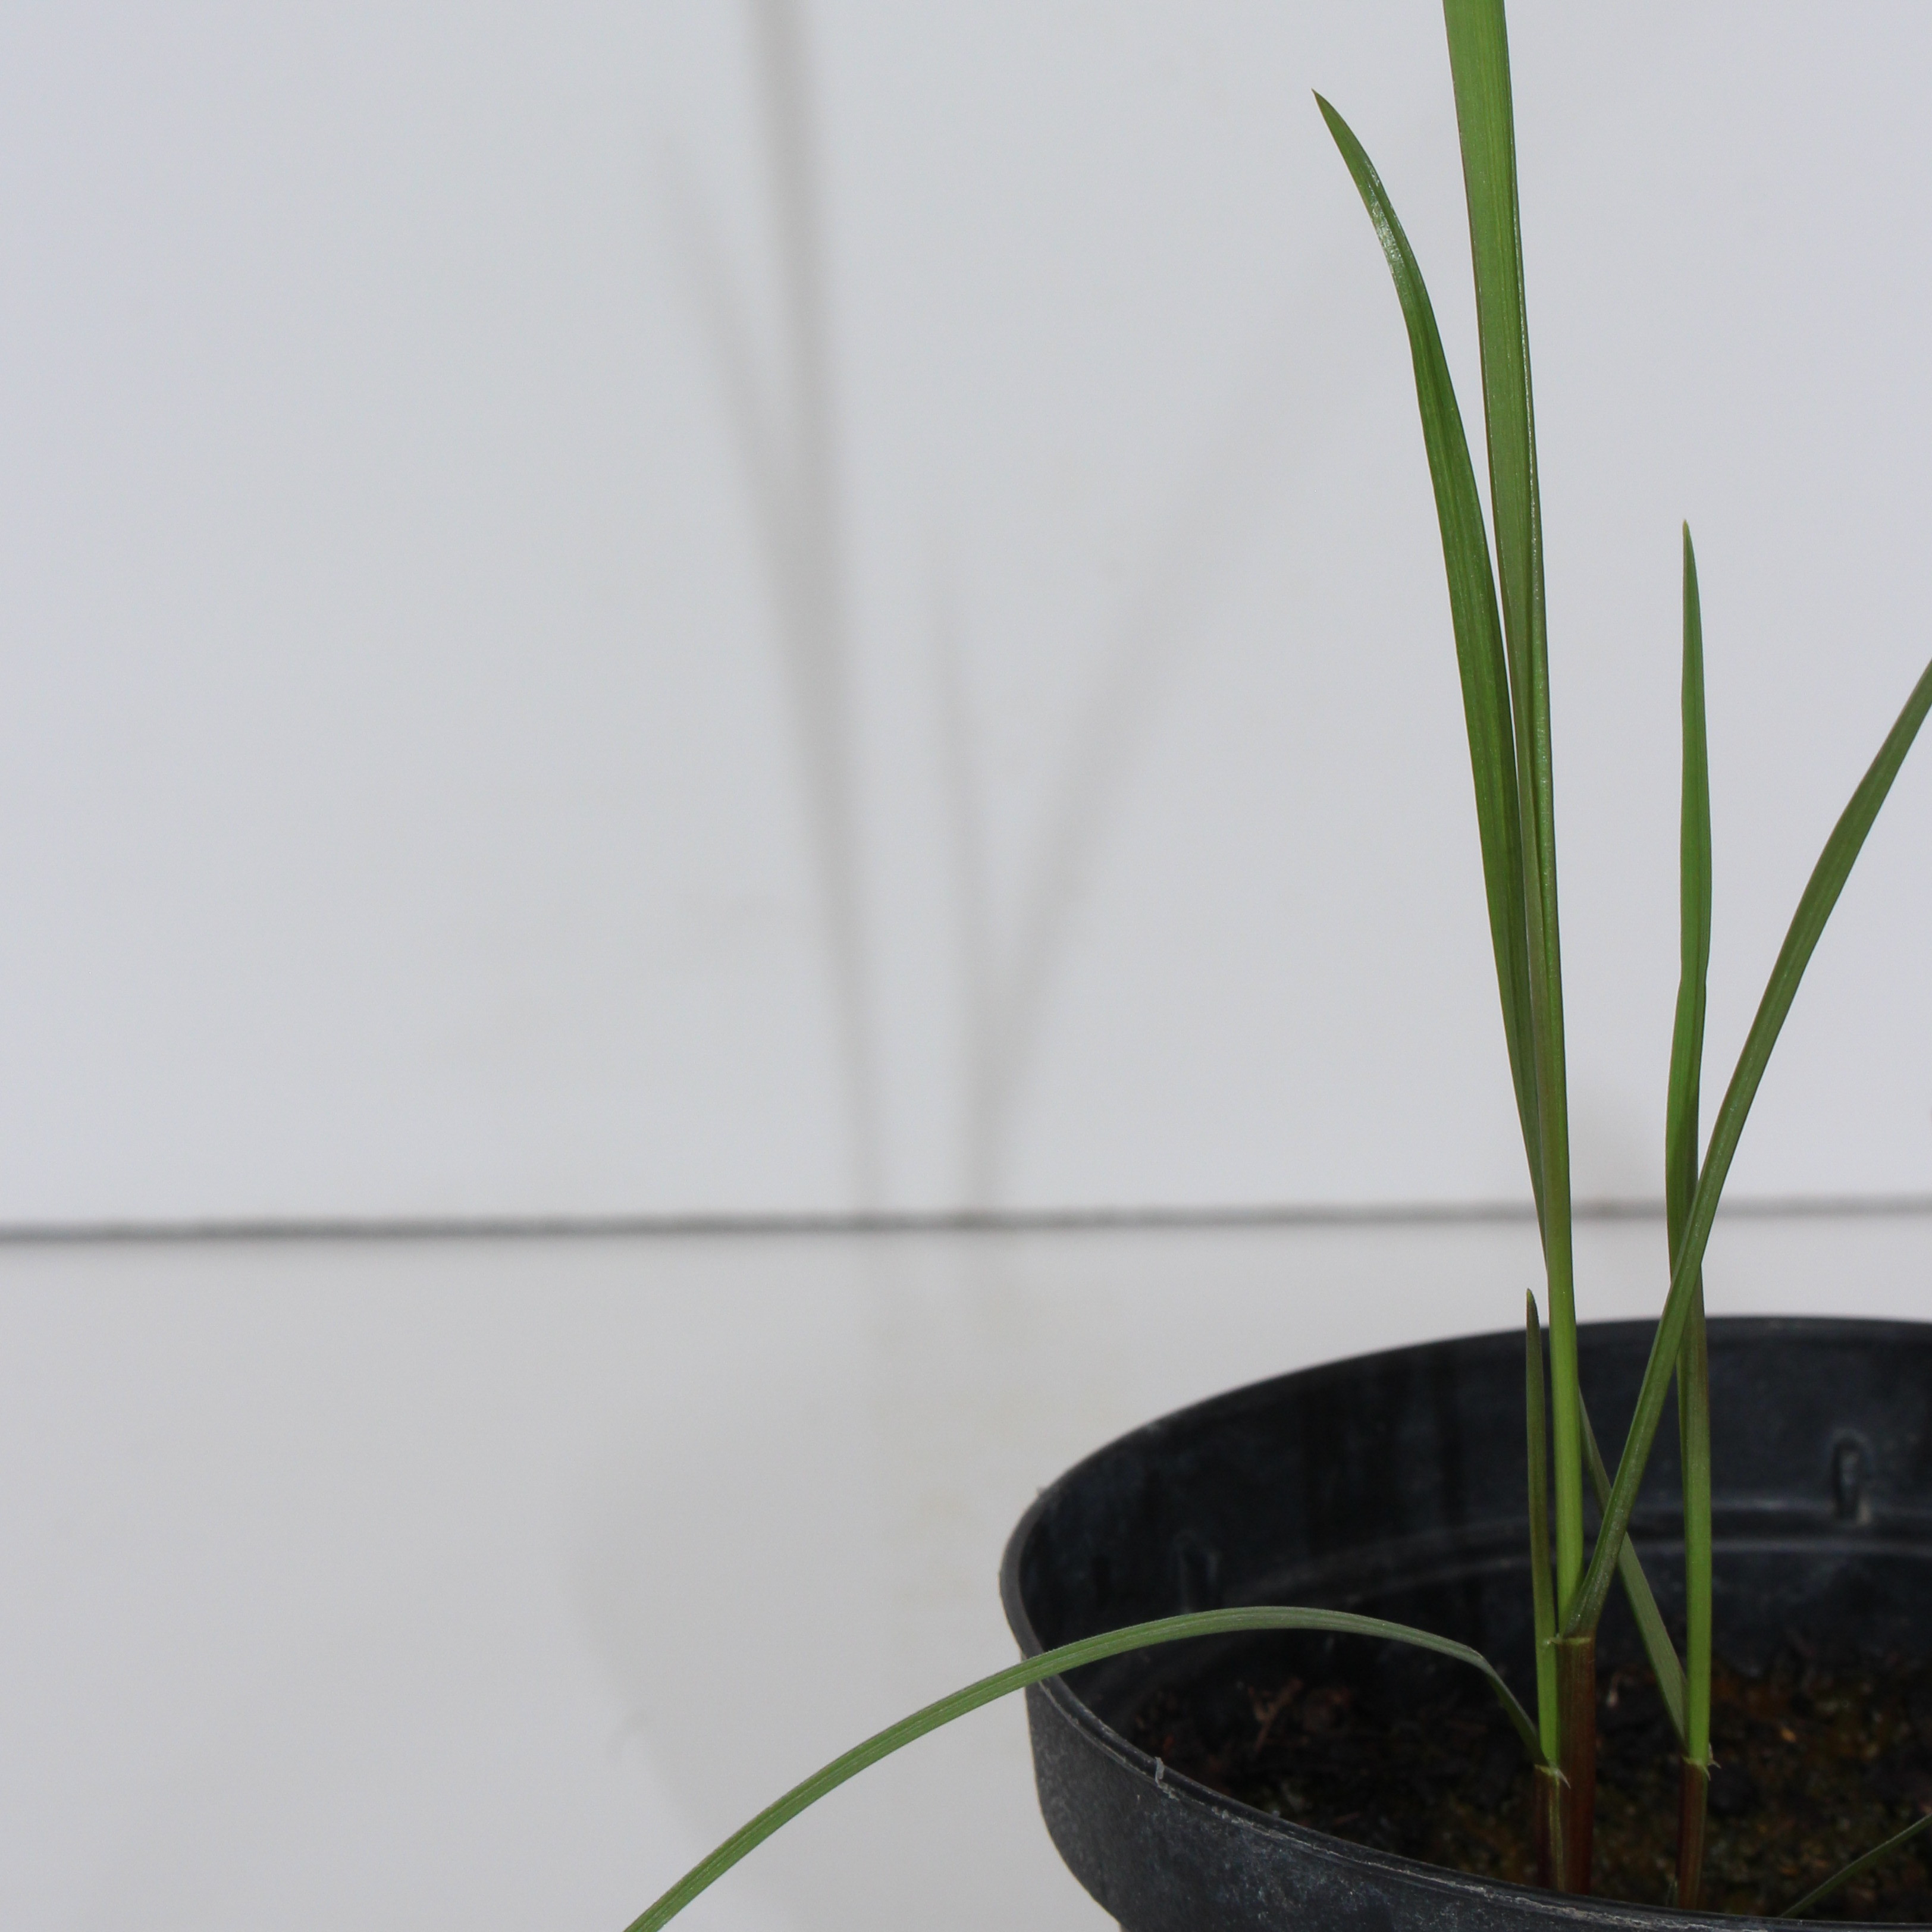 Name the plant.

Lolium multiflorum
